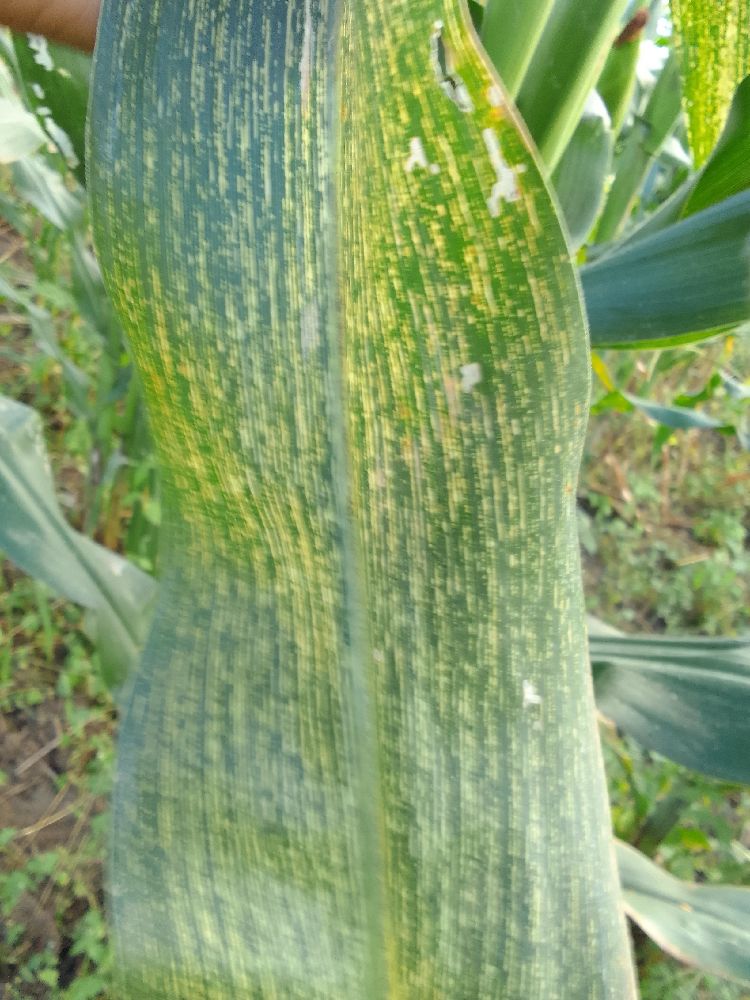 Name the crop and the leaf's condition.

maize, maize streak virus
